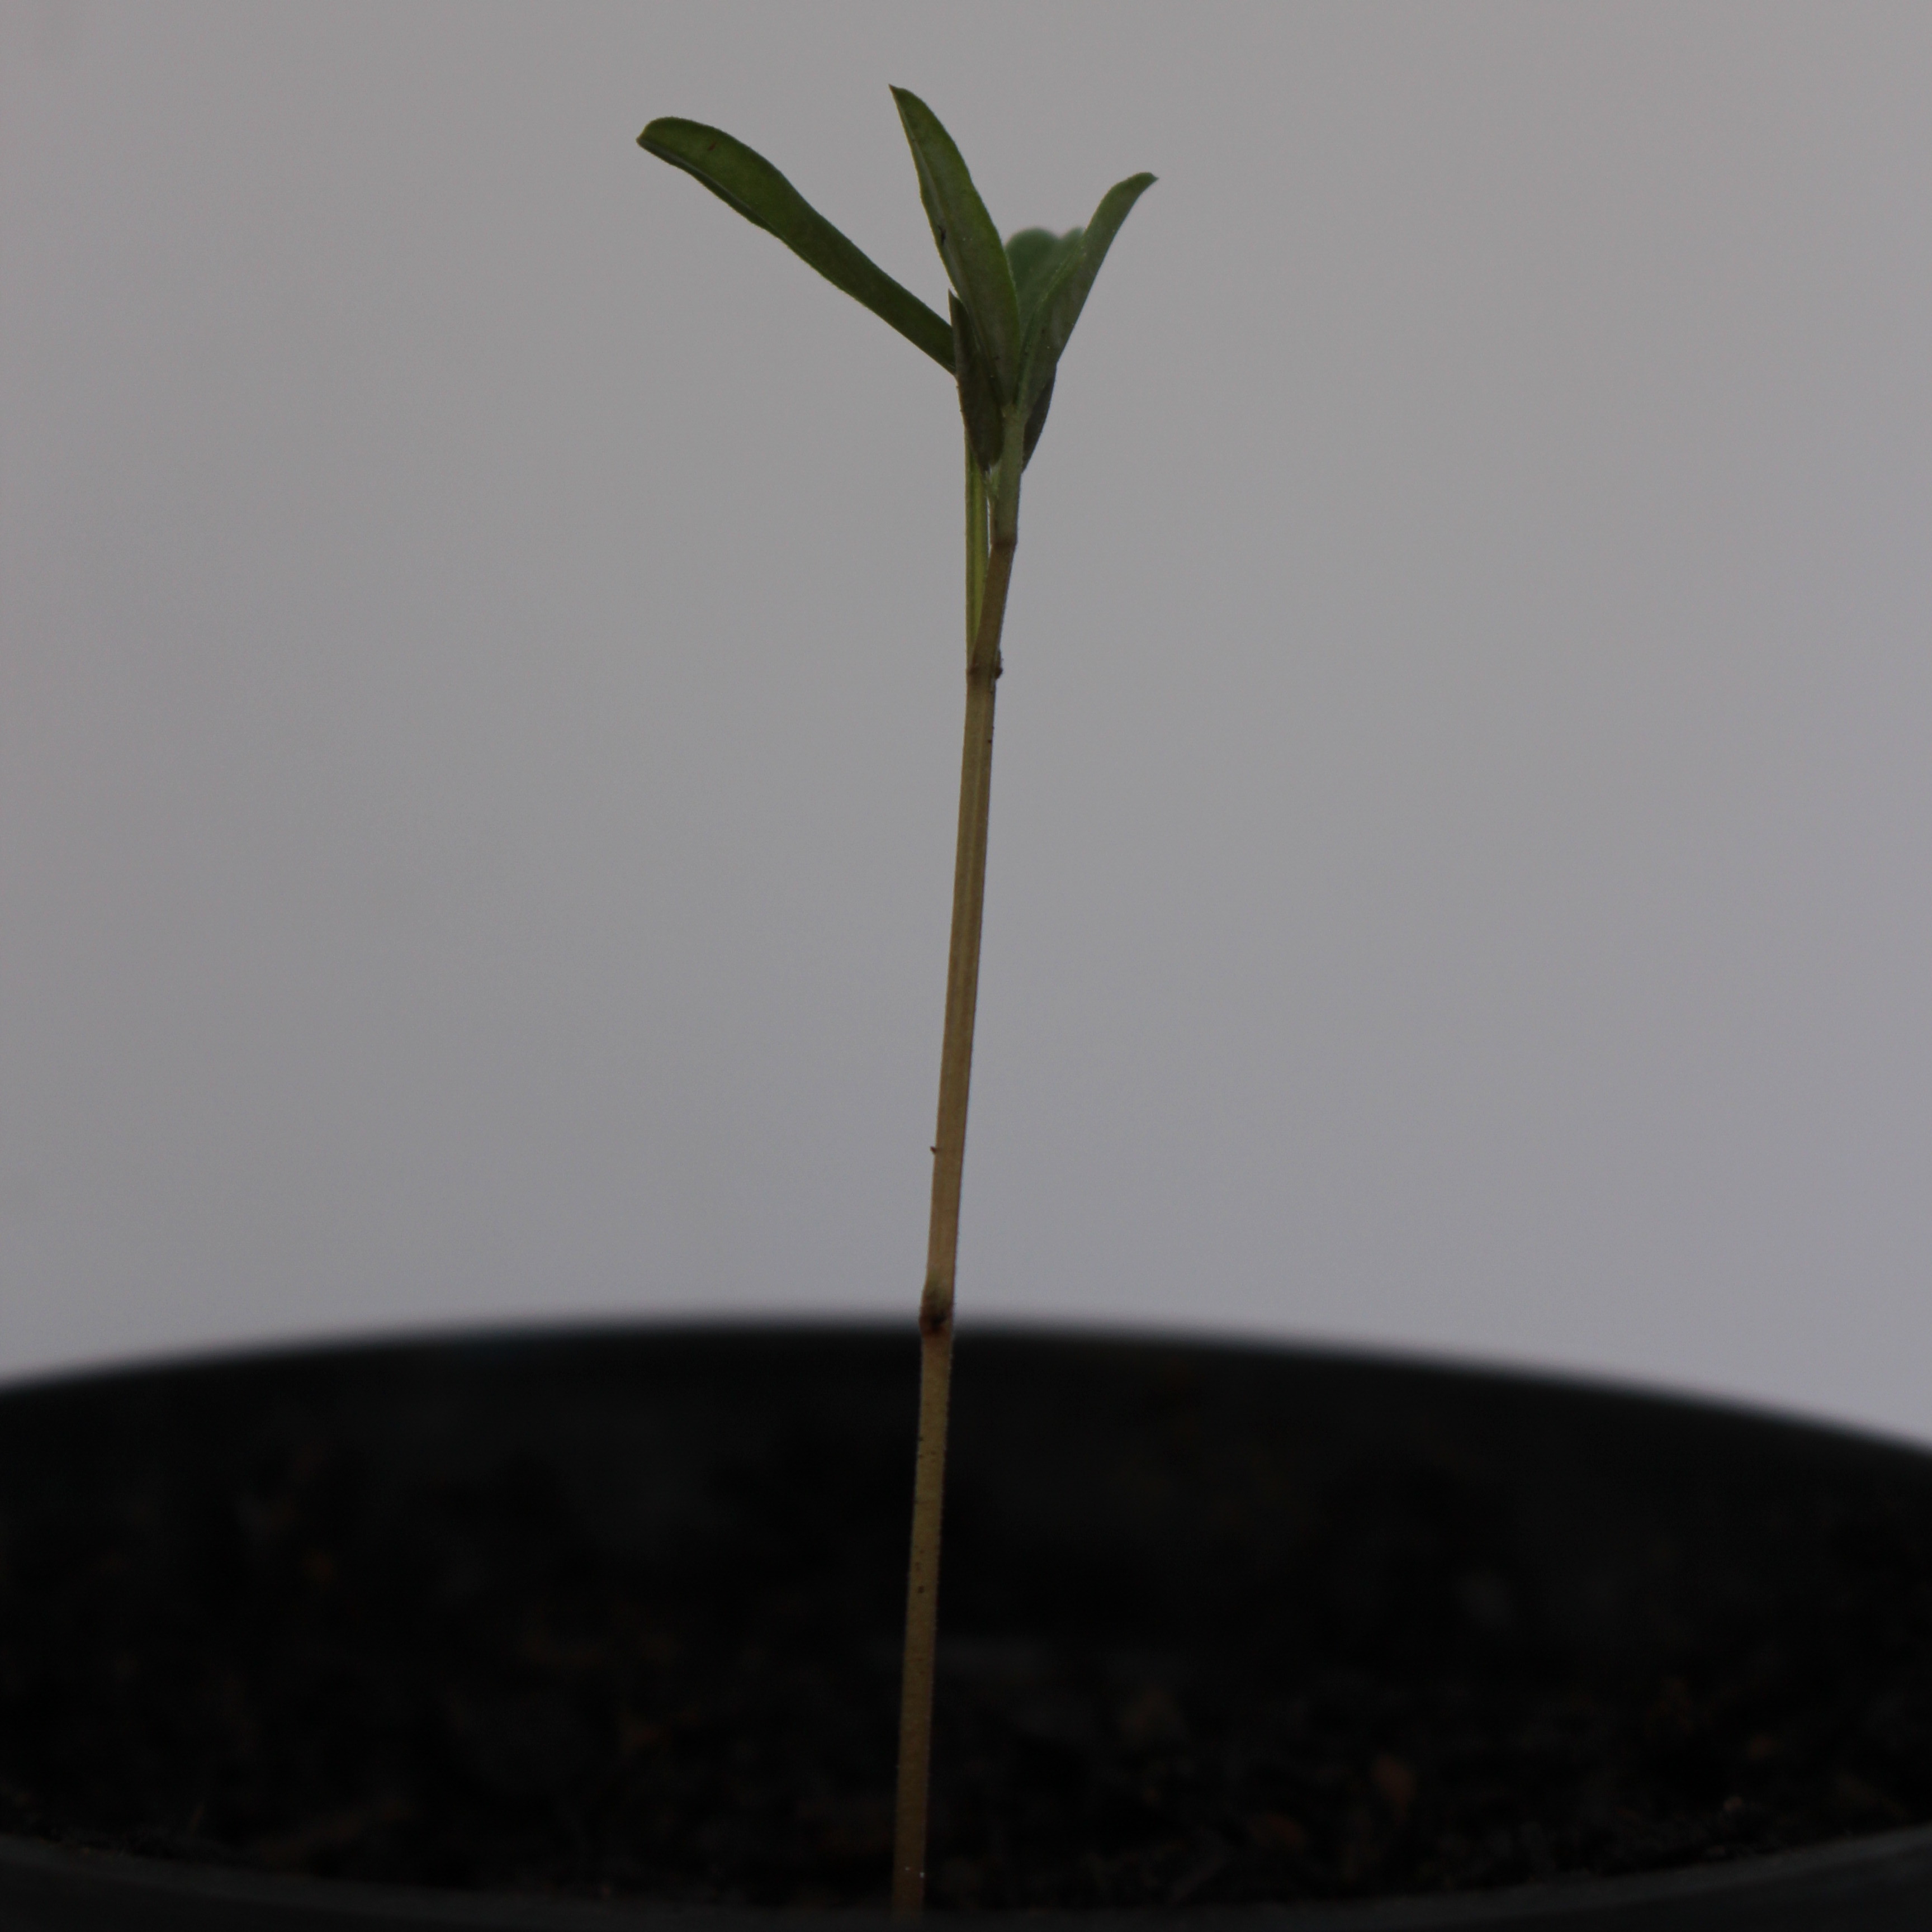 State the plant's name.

Vicia sativa
